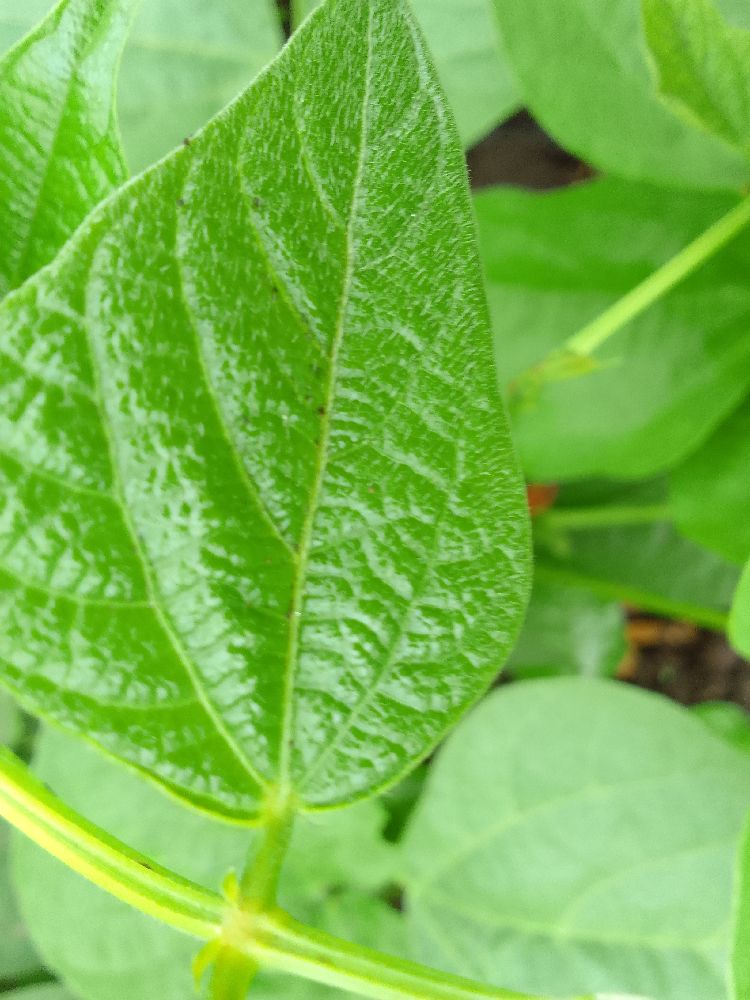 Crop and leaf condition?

common bean, healthy
